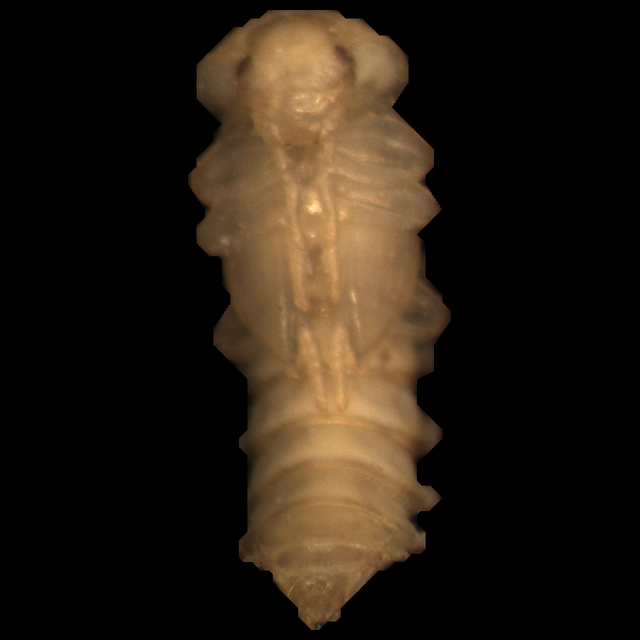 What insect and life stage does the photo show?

mealworm pupa
